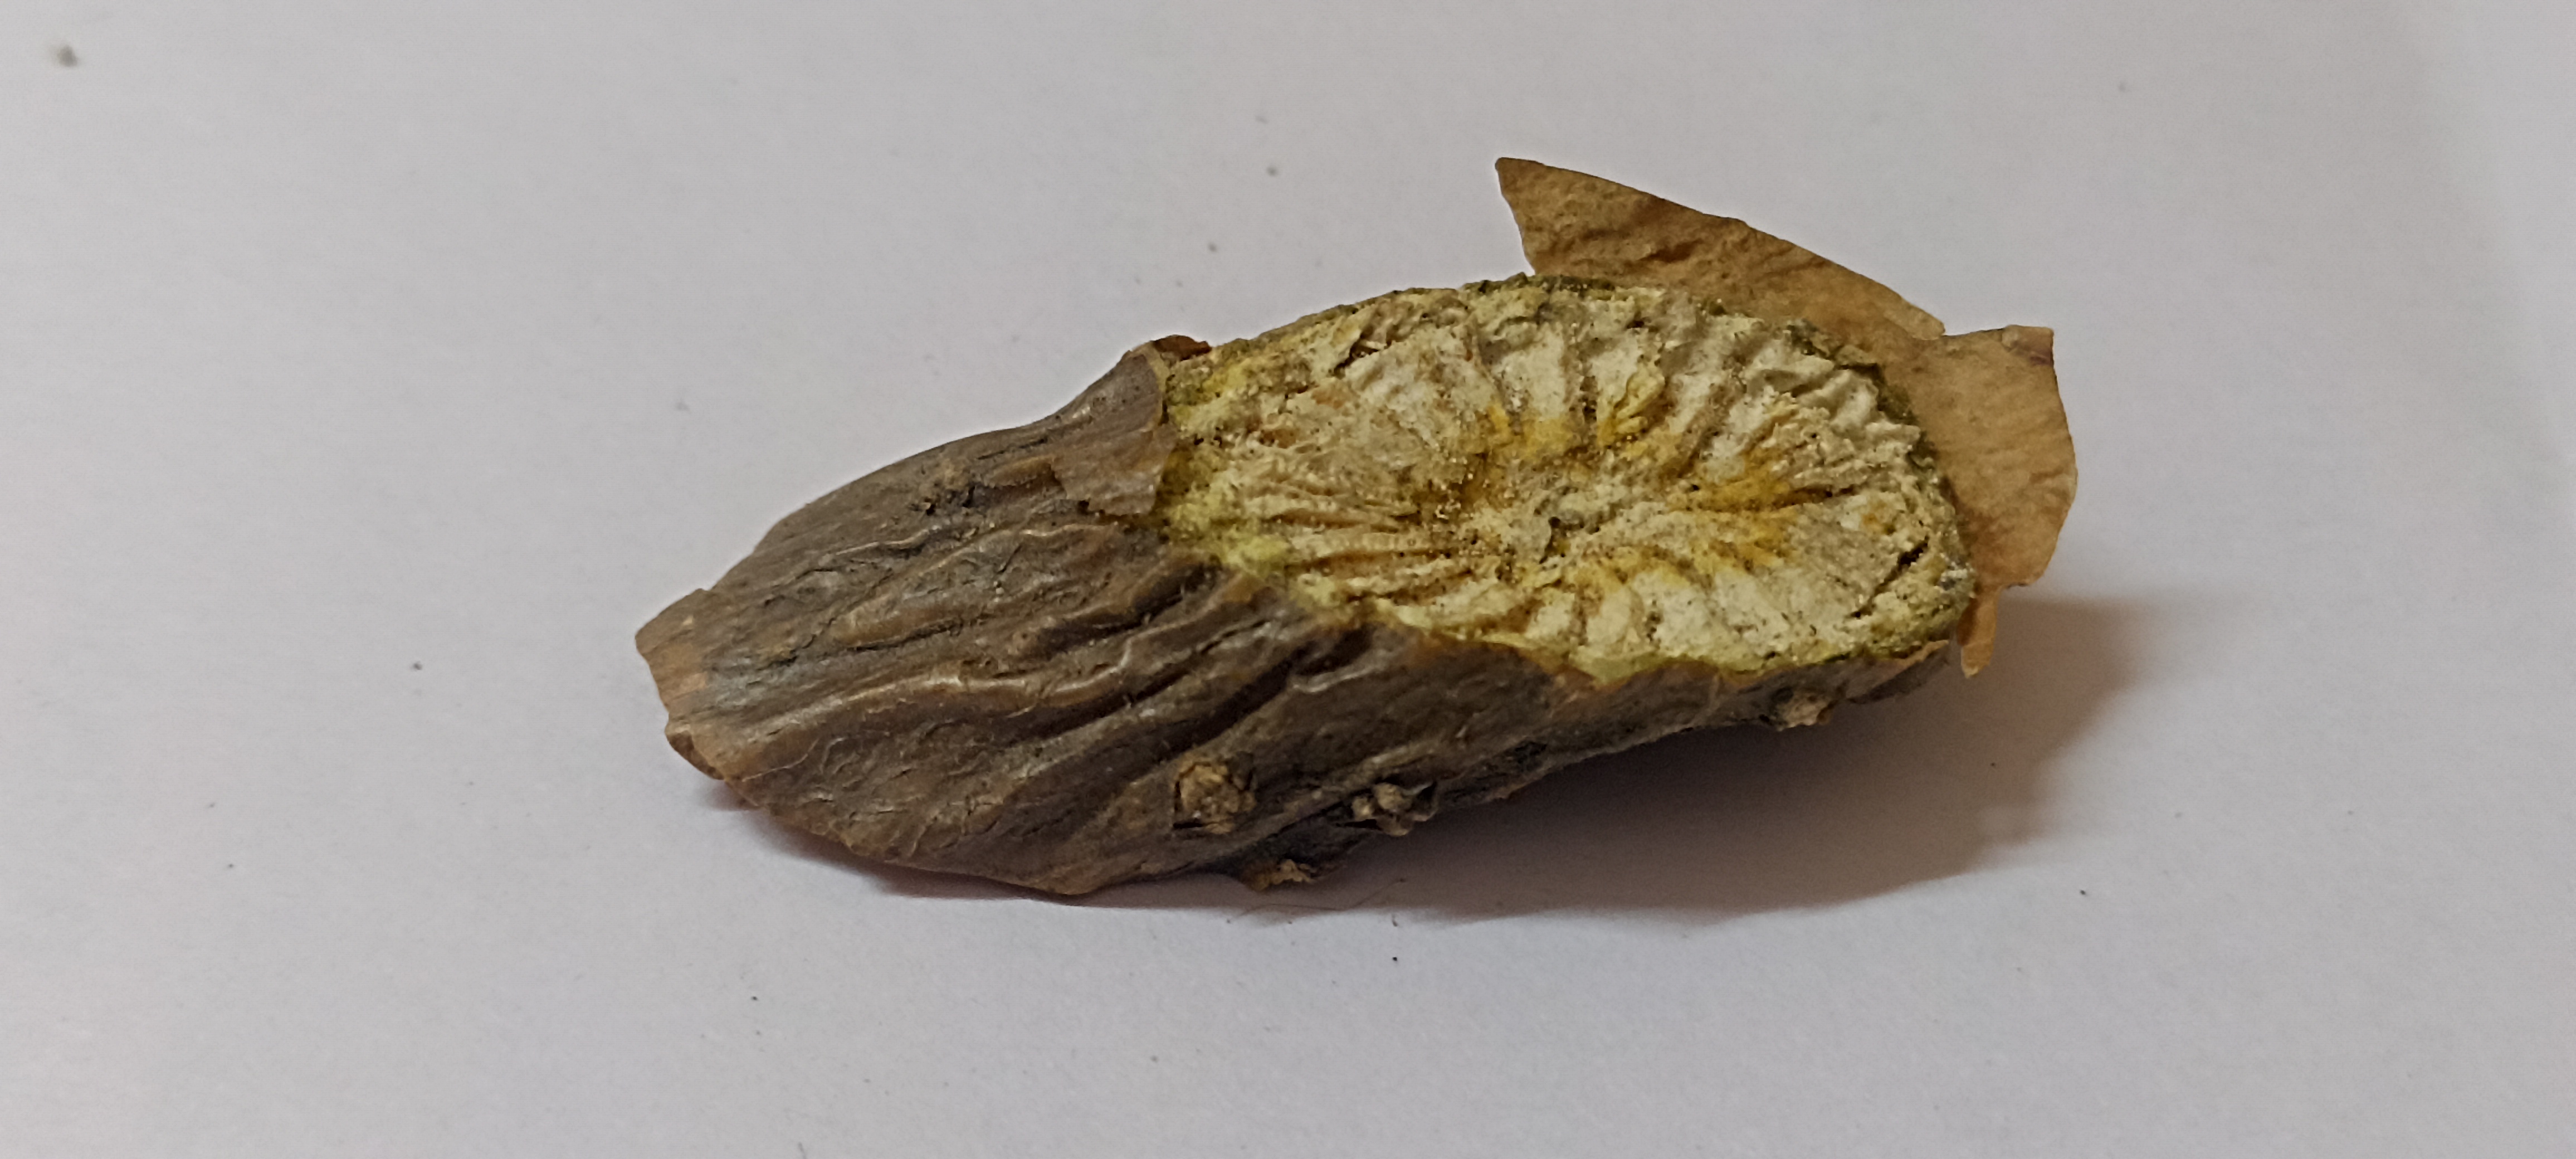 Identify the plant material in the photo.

gulvel
